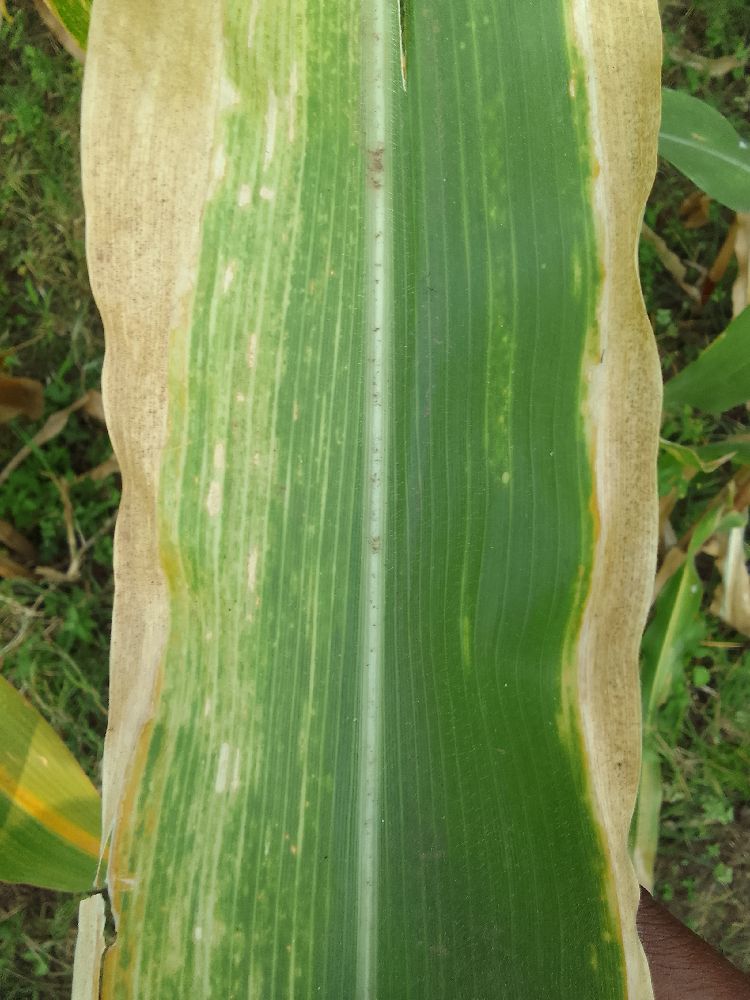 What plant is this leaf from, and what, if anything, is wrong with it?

maize, maize lethal necrosis
